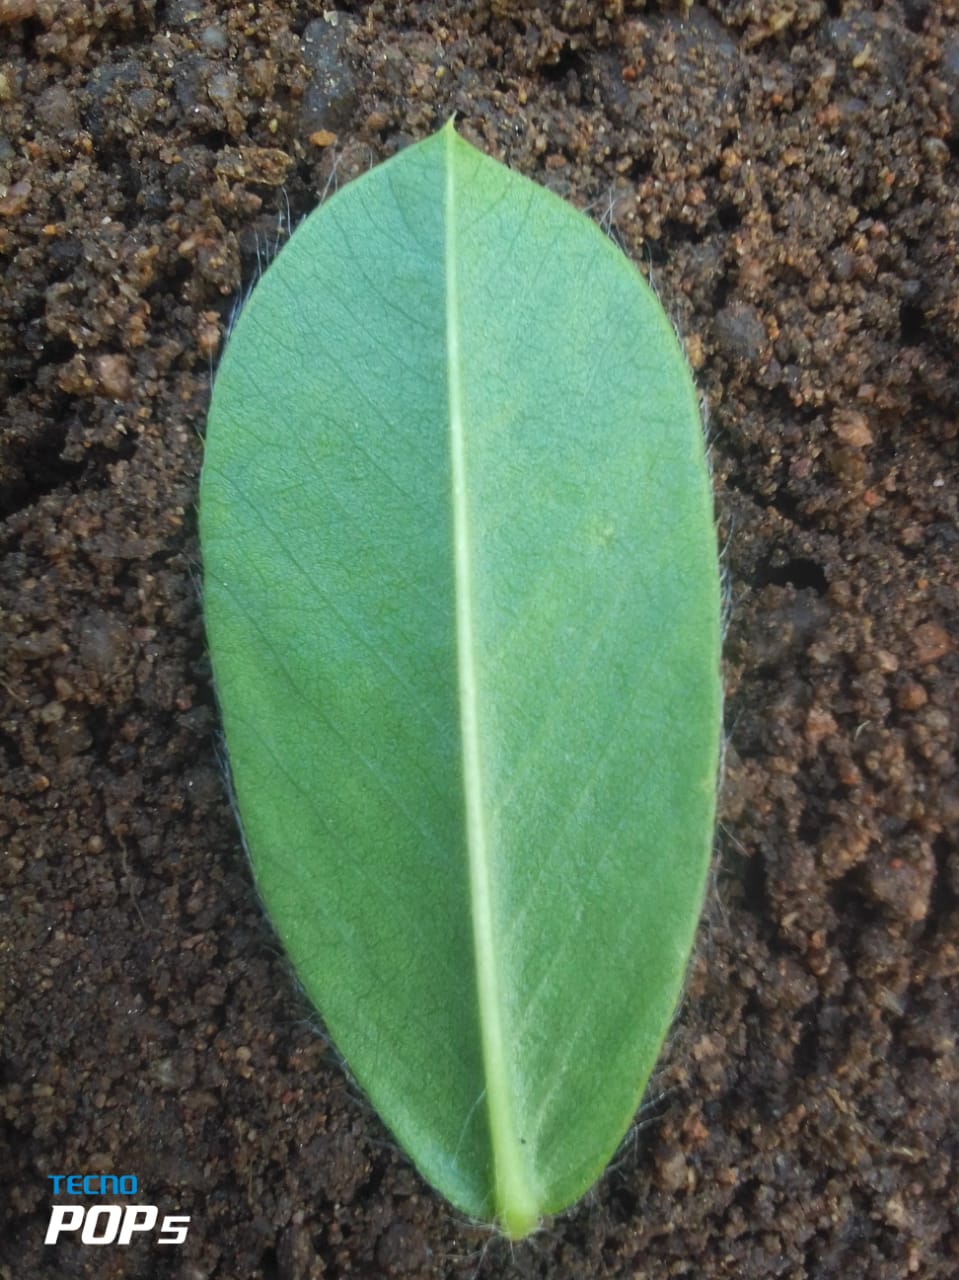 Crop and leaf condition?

peanut, healthy leaves
